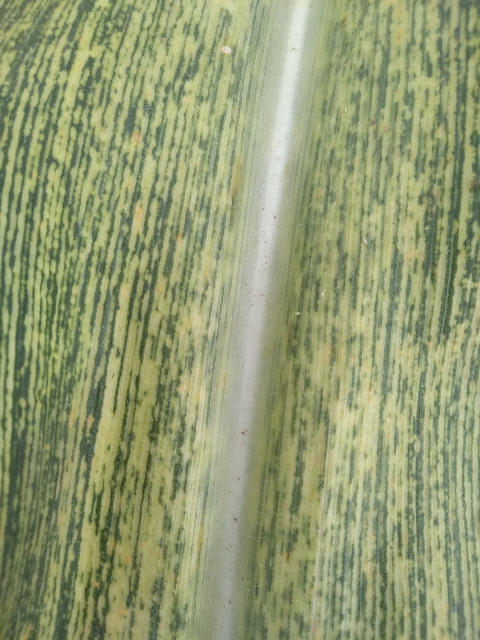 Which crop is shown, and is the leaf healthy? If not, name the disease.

maize, maize streak virus
